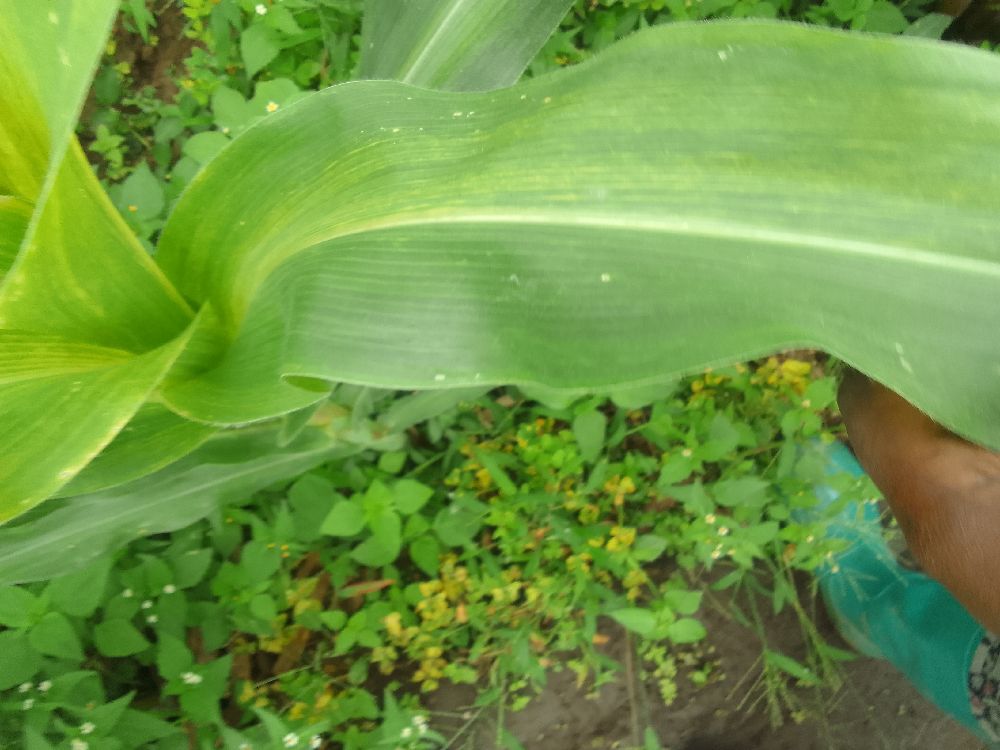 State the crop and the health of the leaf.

maize, maize lethal necrosis
